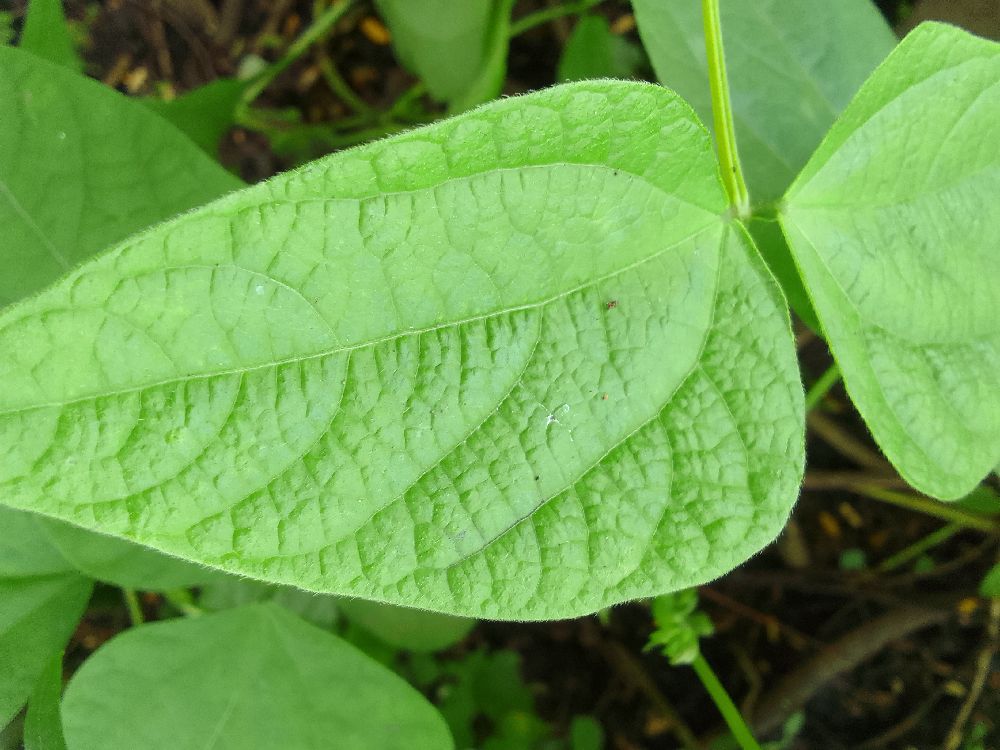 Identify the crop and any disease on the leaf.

common bean, healthy
